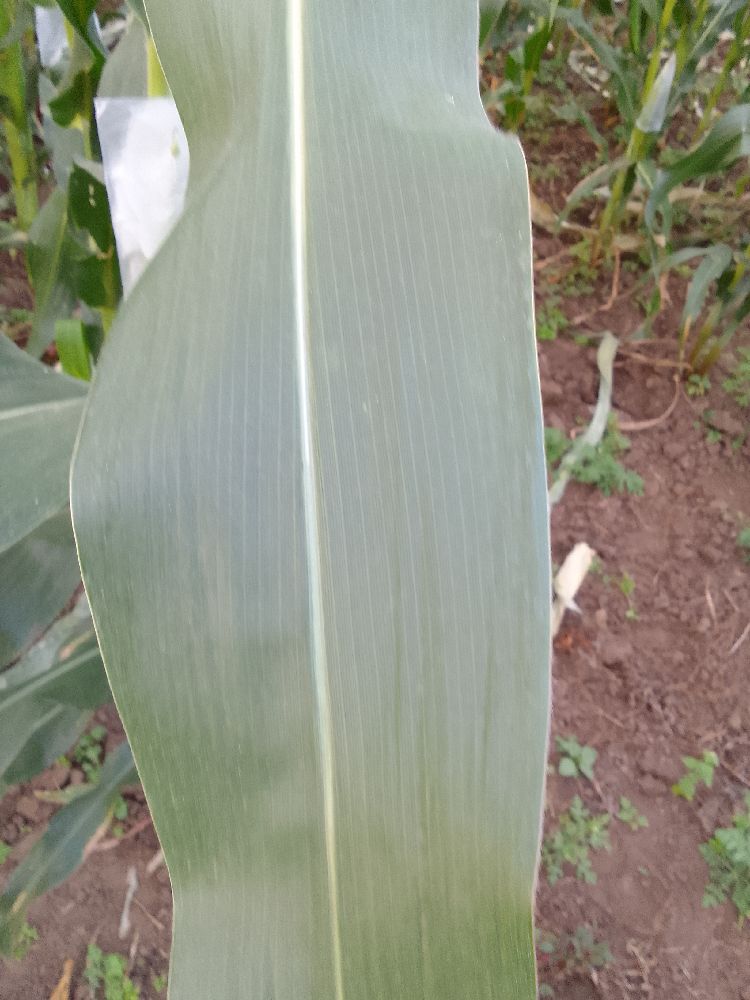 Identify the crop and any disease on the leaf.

maize, healthy
